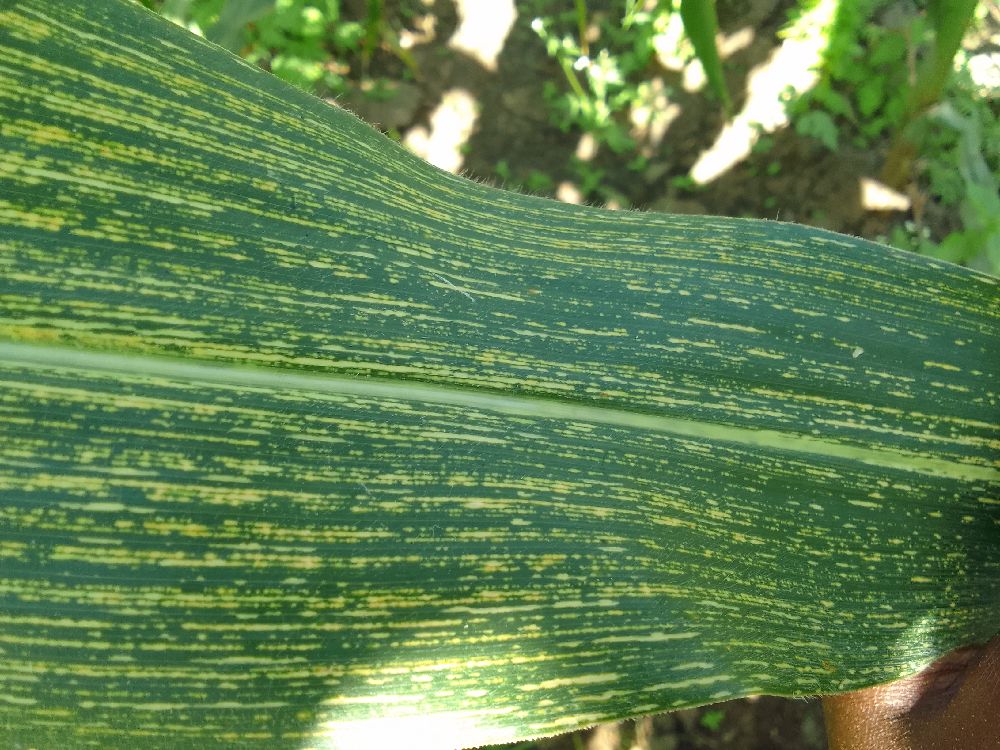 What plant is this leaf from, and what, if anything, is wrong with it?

maize, maize streak virus
